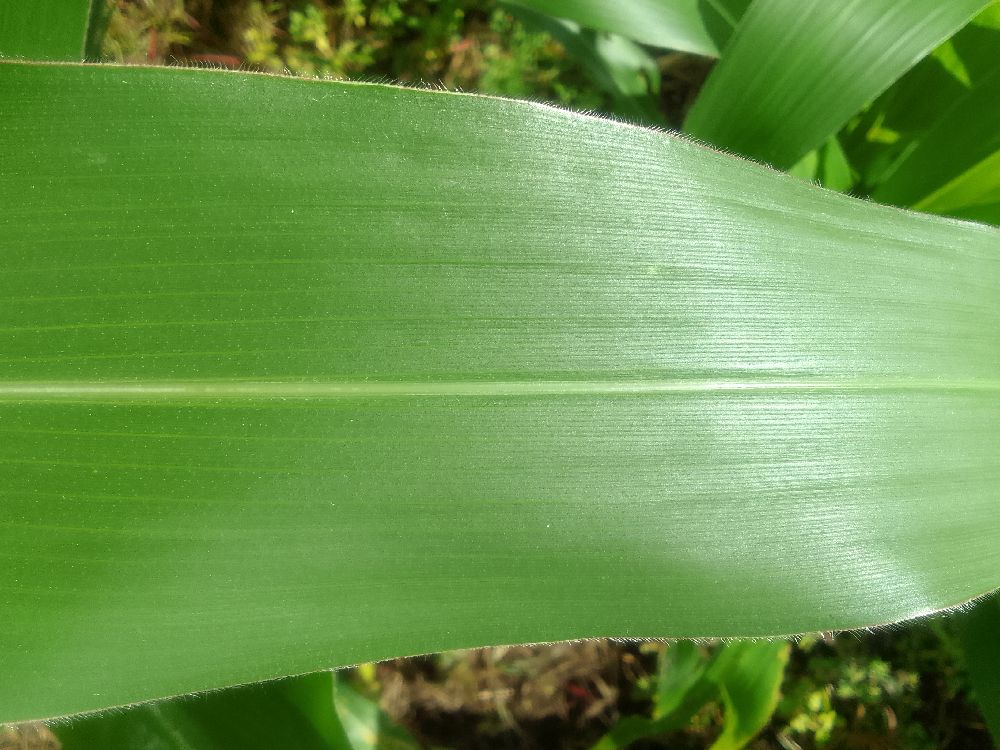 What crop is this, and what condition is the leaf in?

maize, healthy
